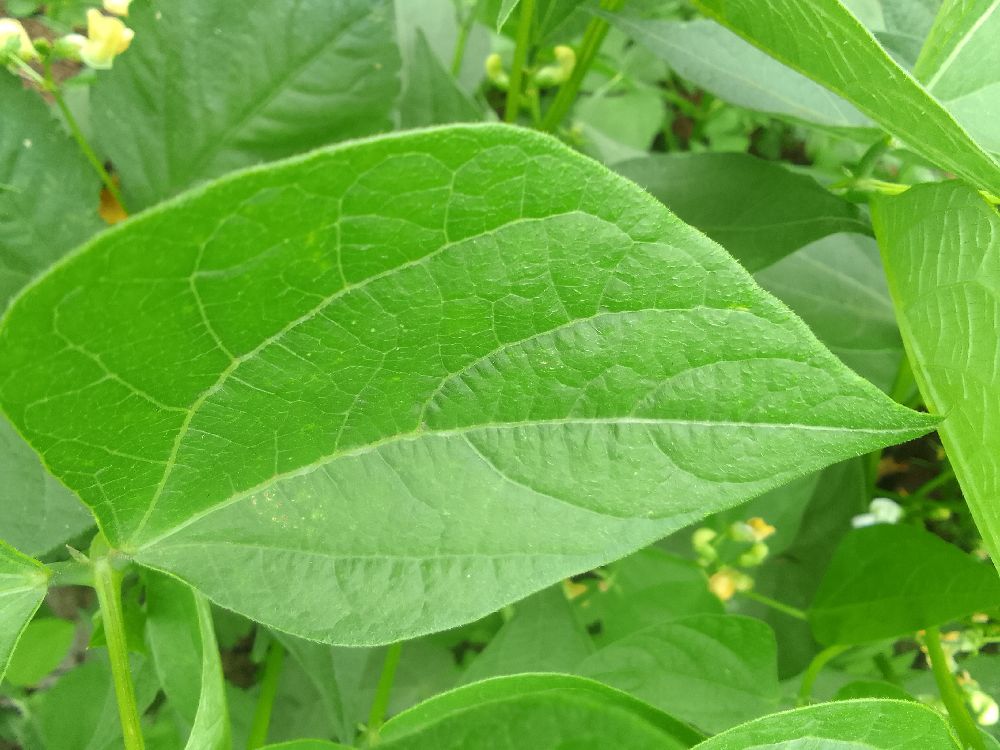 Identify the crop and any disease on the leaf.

common bean, healthy
